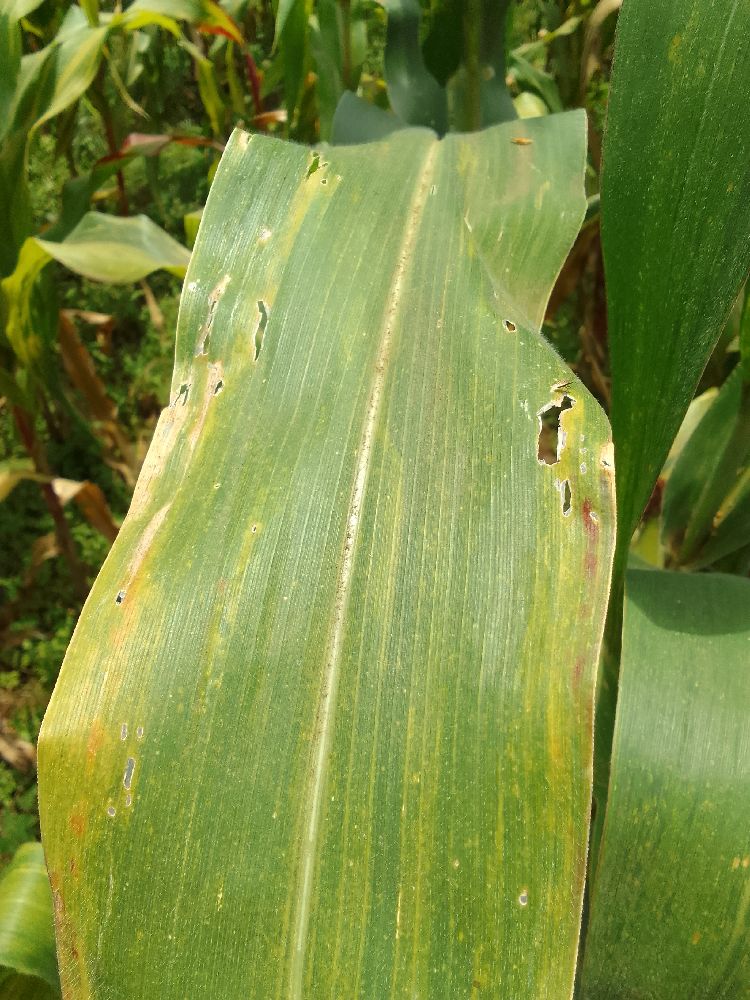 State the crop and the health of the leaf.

maize, maize lethal necrosis
